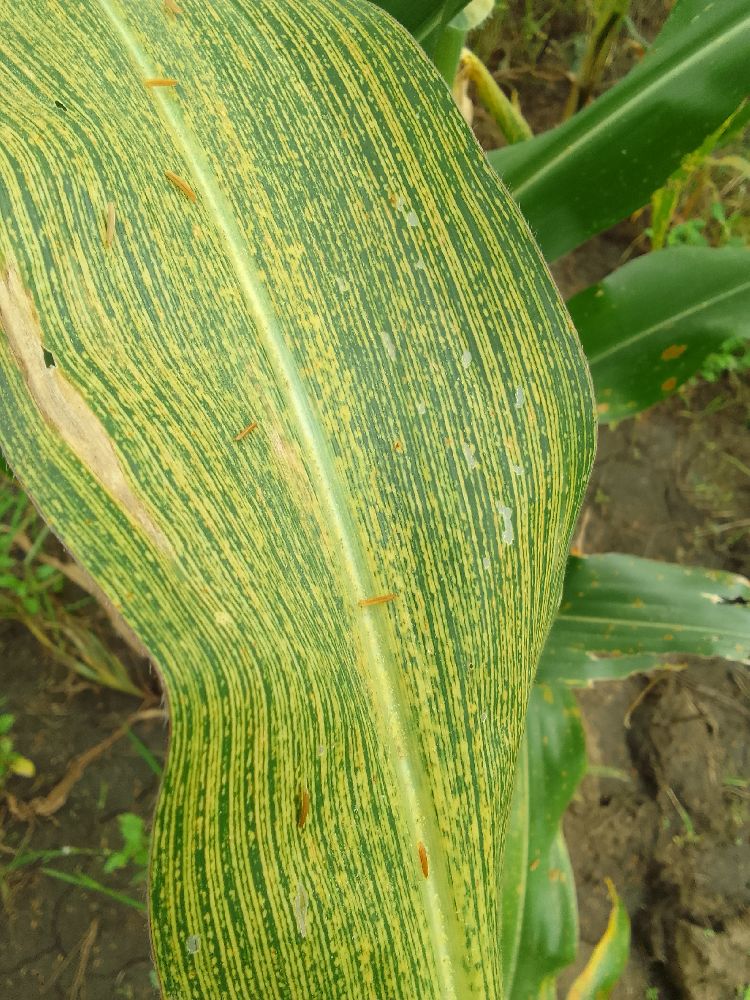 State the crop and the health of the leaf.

maize, maize streak virus
